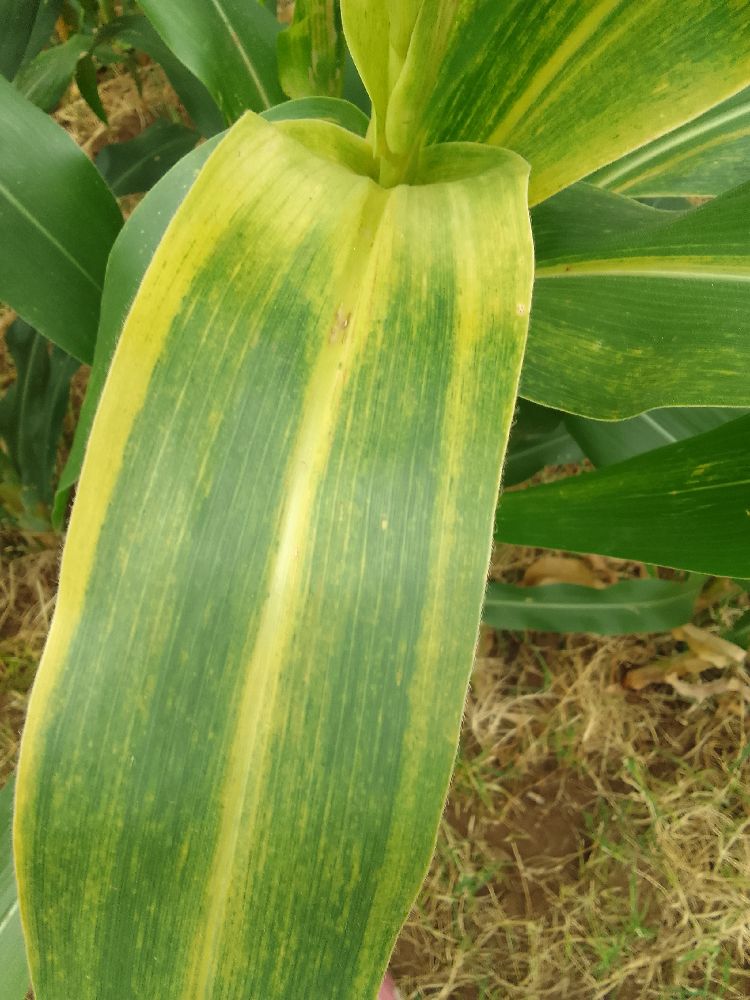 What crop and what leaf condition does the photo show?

maize, maize lethal necrosis
